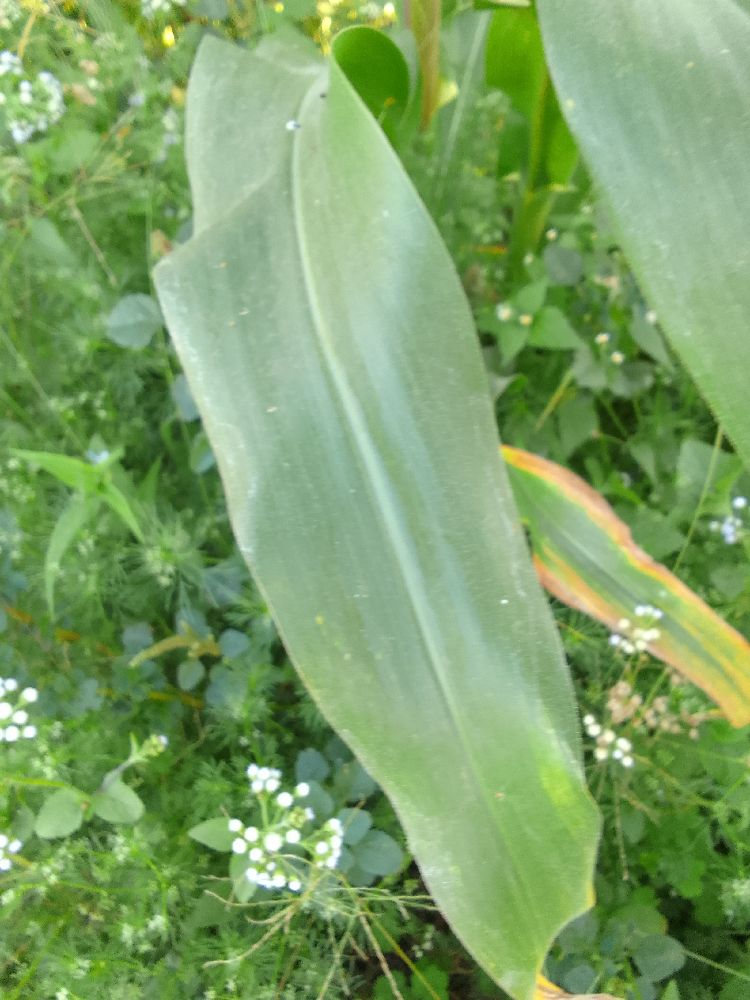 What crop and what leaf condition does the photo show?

maize, healthy
